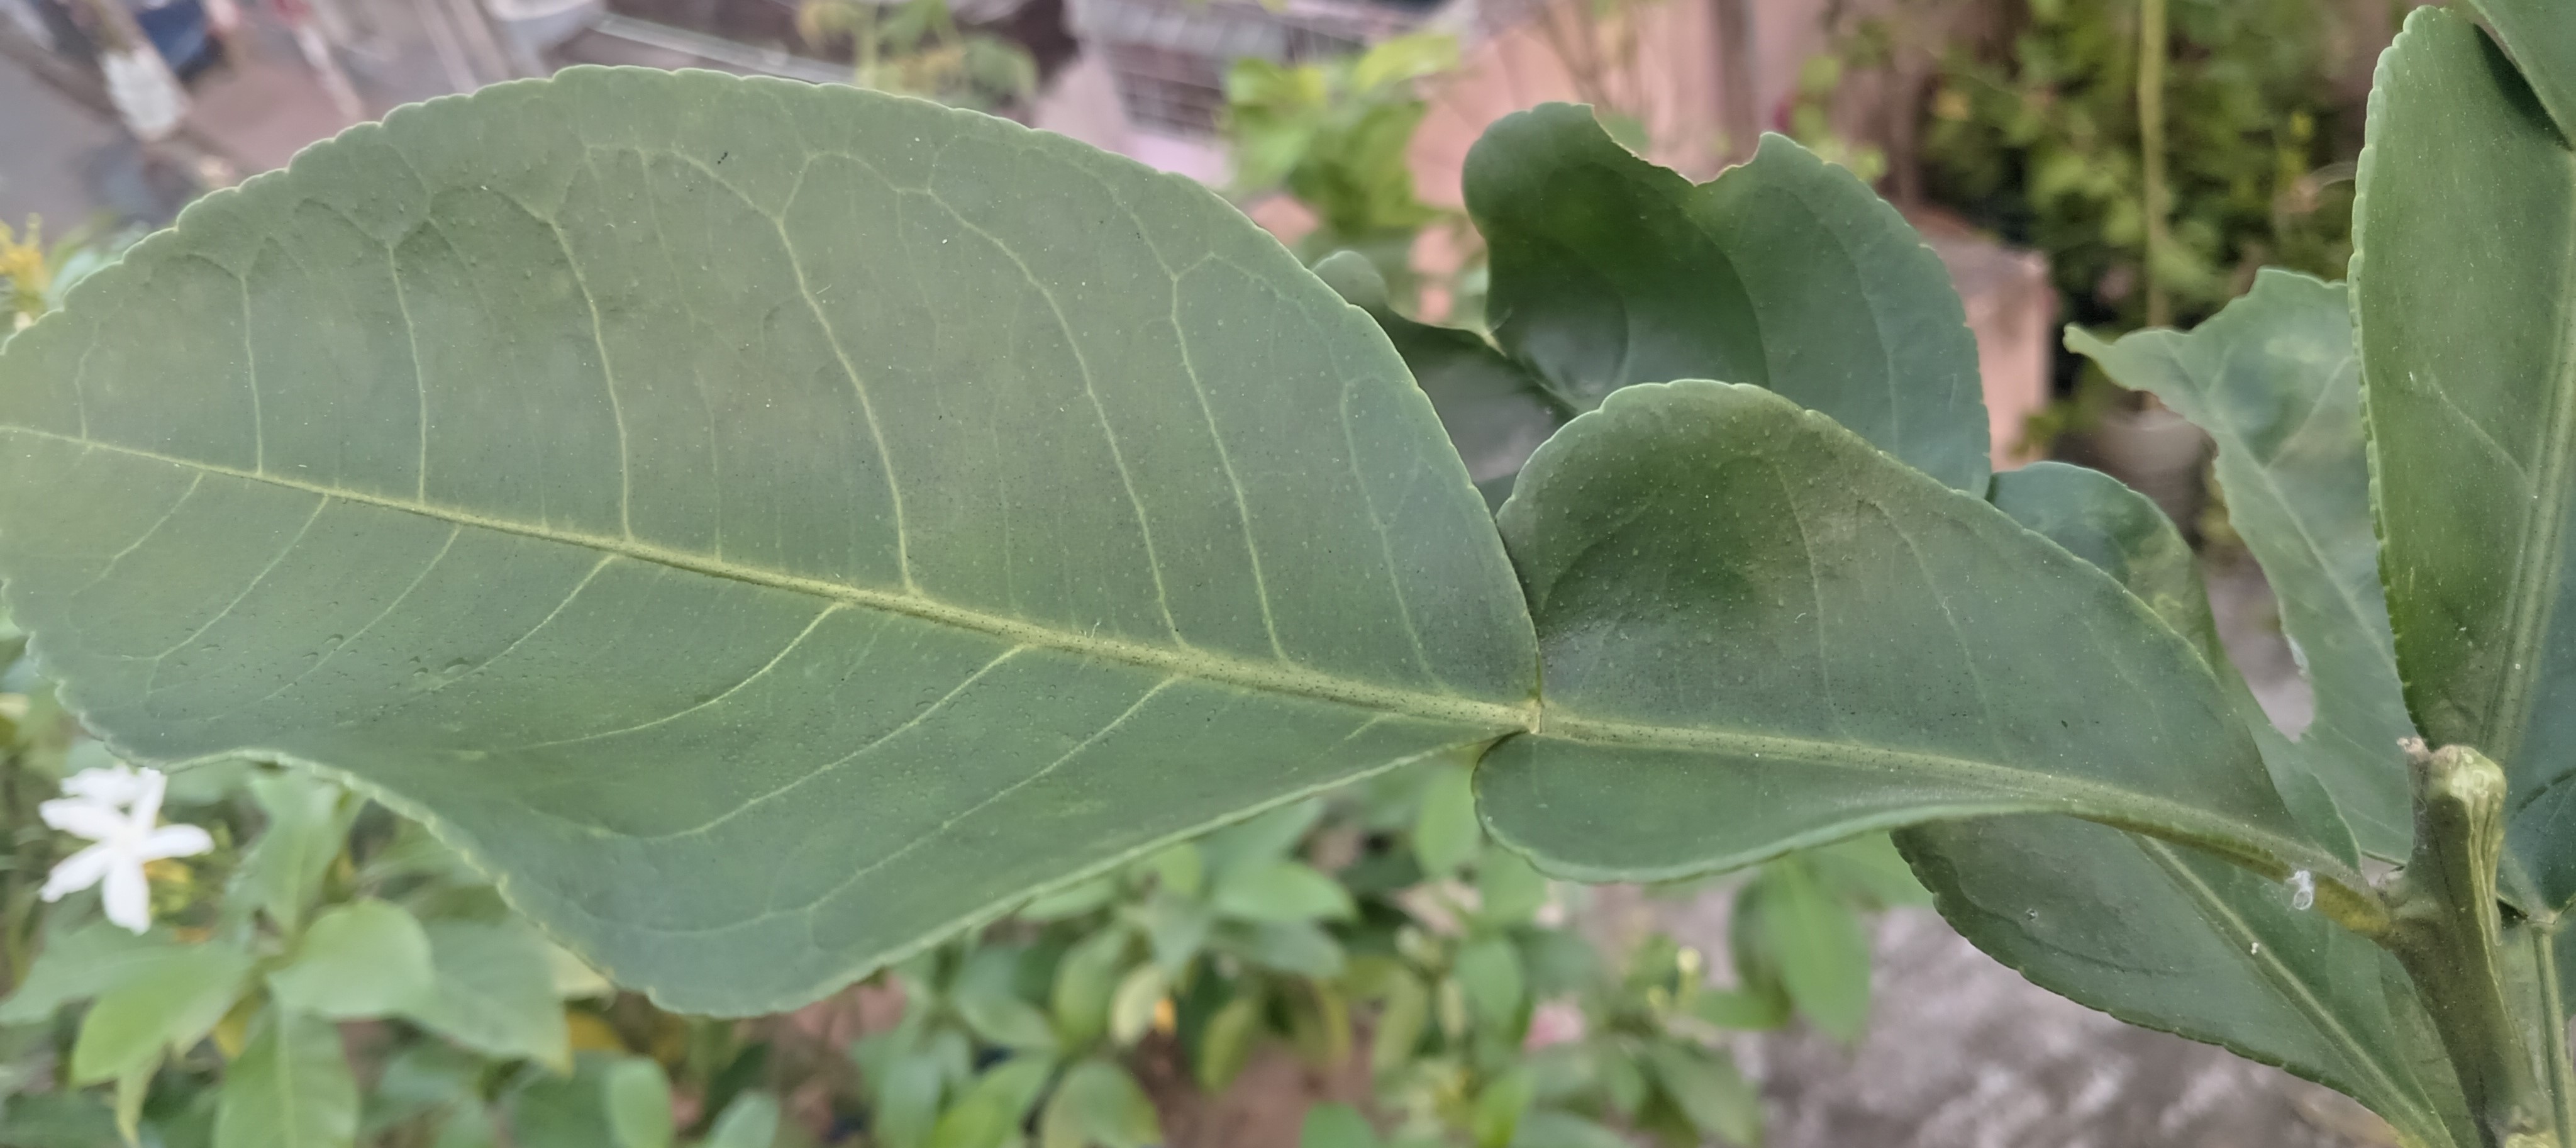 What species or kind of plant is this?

lemon
